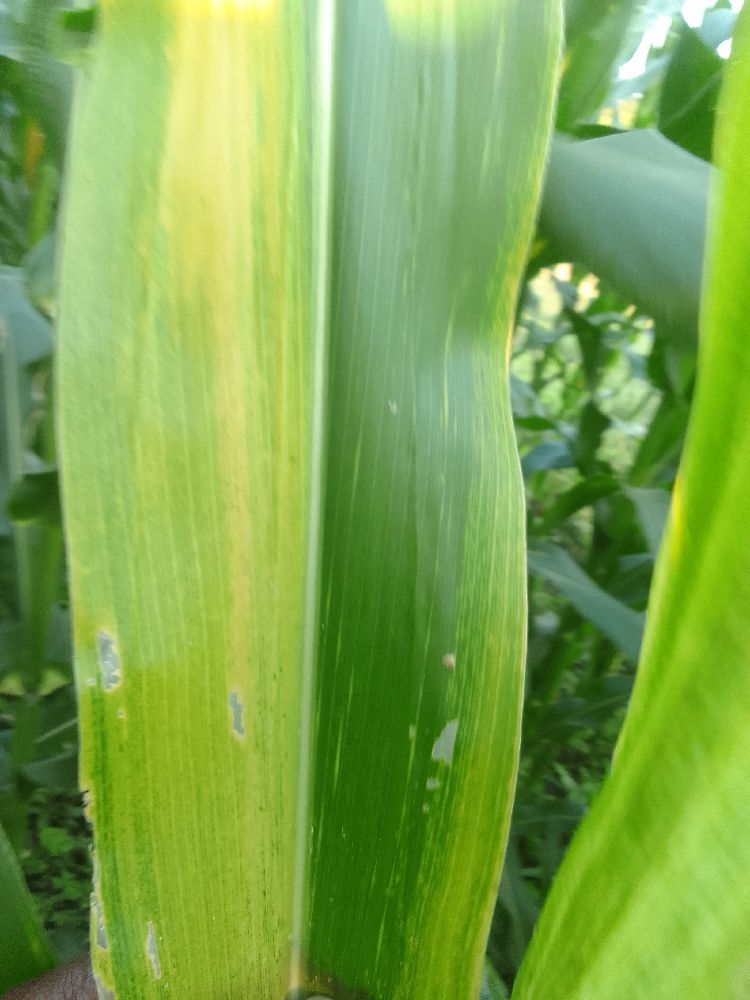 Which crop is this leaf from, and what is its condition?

maize, maize lethal necrosis
